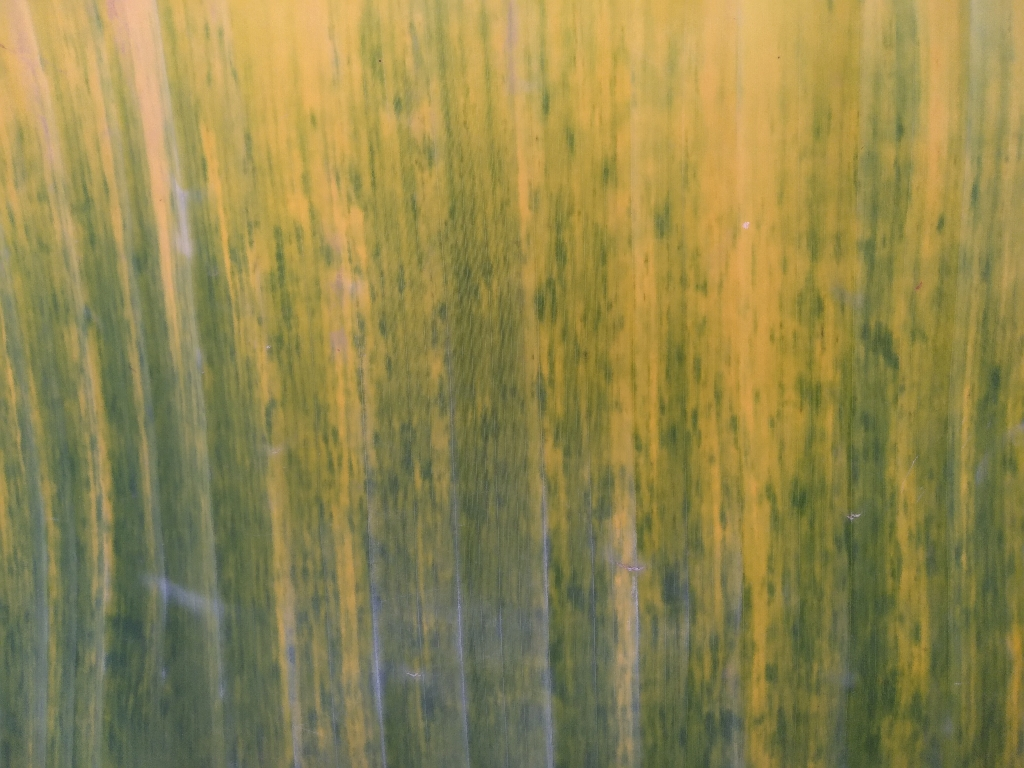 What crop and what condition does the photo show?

banana, fusarium wilt race 1
